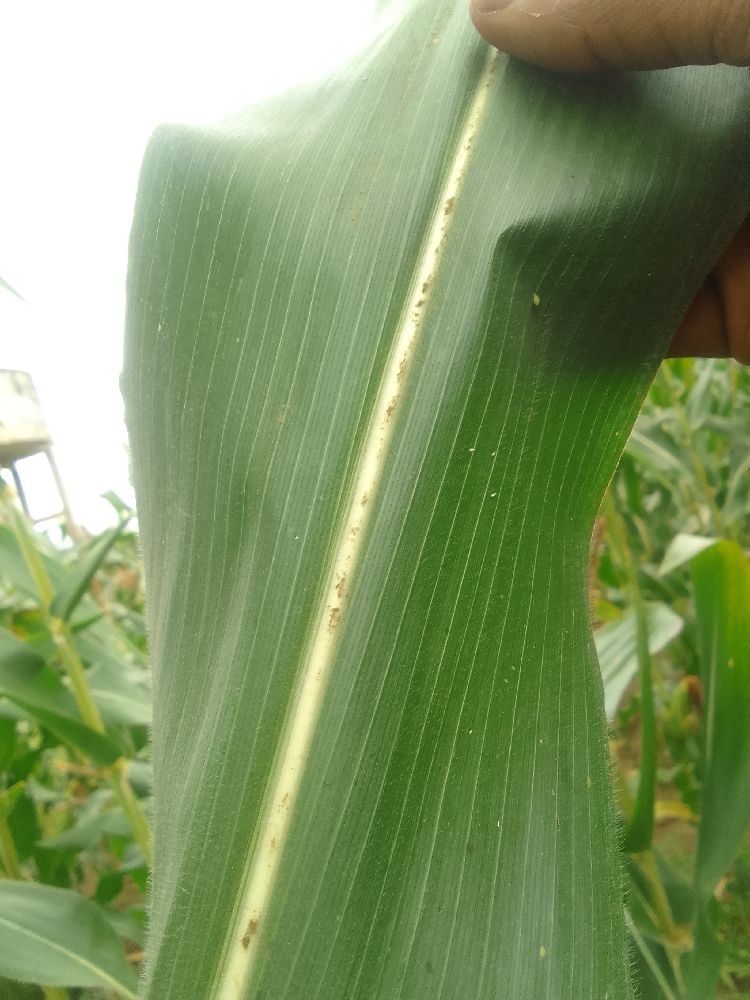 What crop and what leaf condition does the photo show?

maize, healthy
